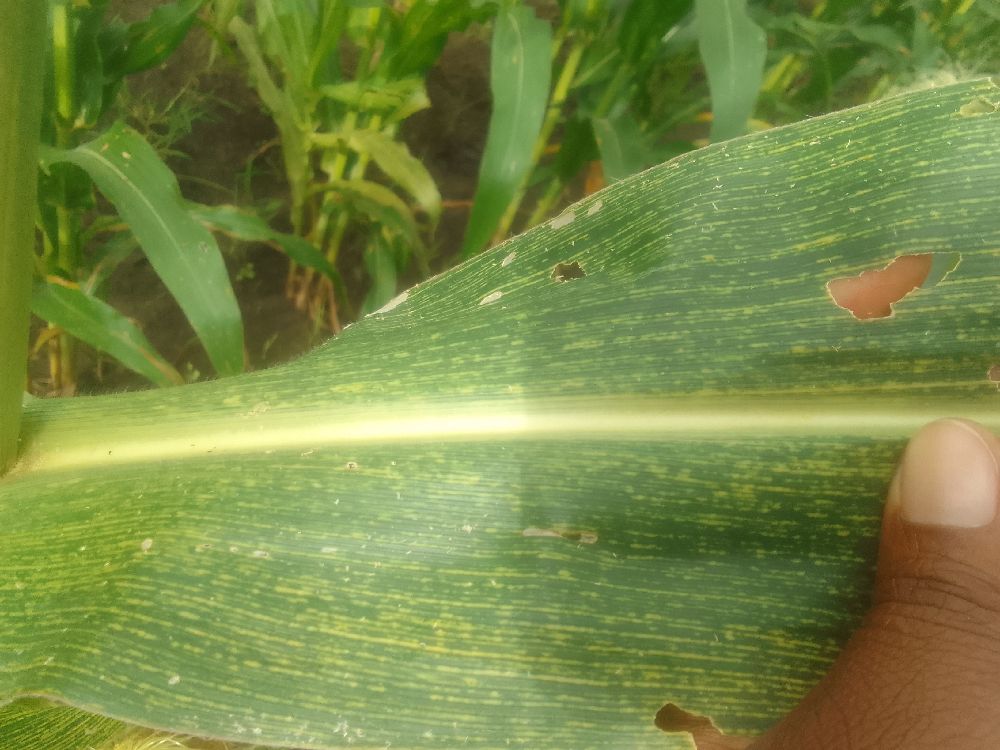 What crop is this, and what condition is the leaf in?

maize, maize streak virus
